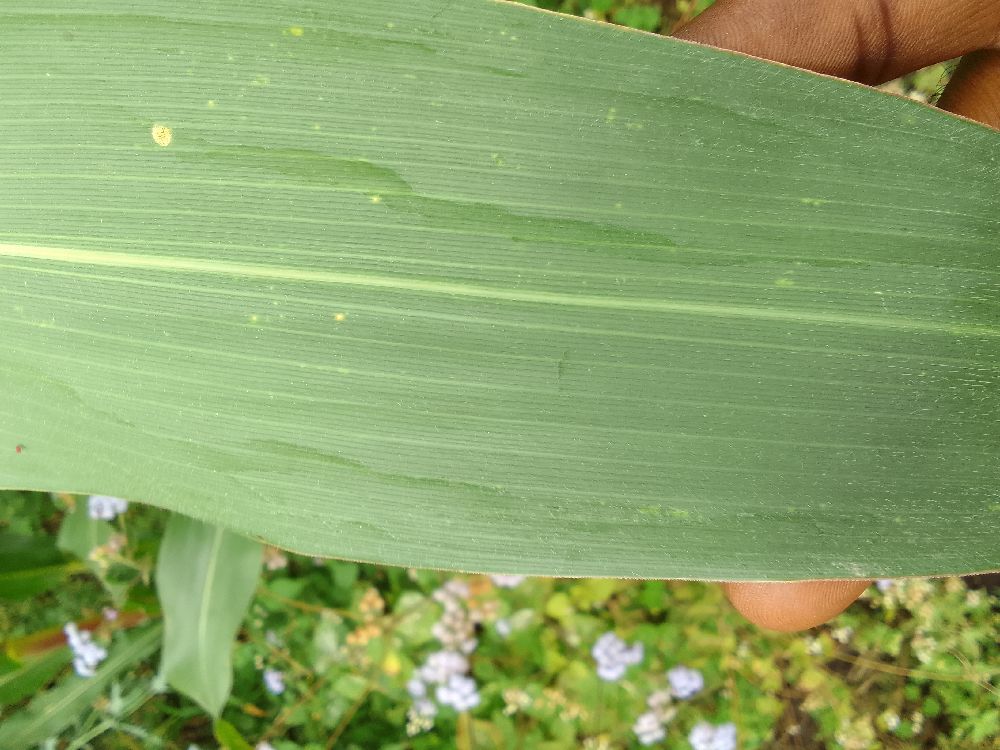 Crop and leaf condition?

maize, healthy
